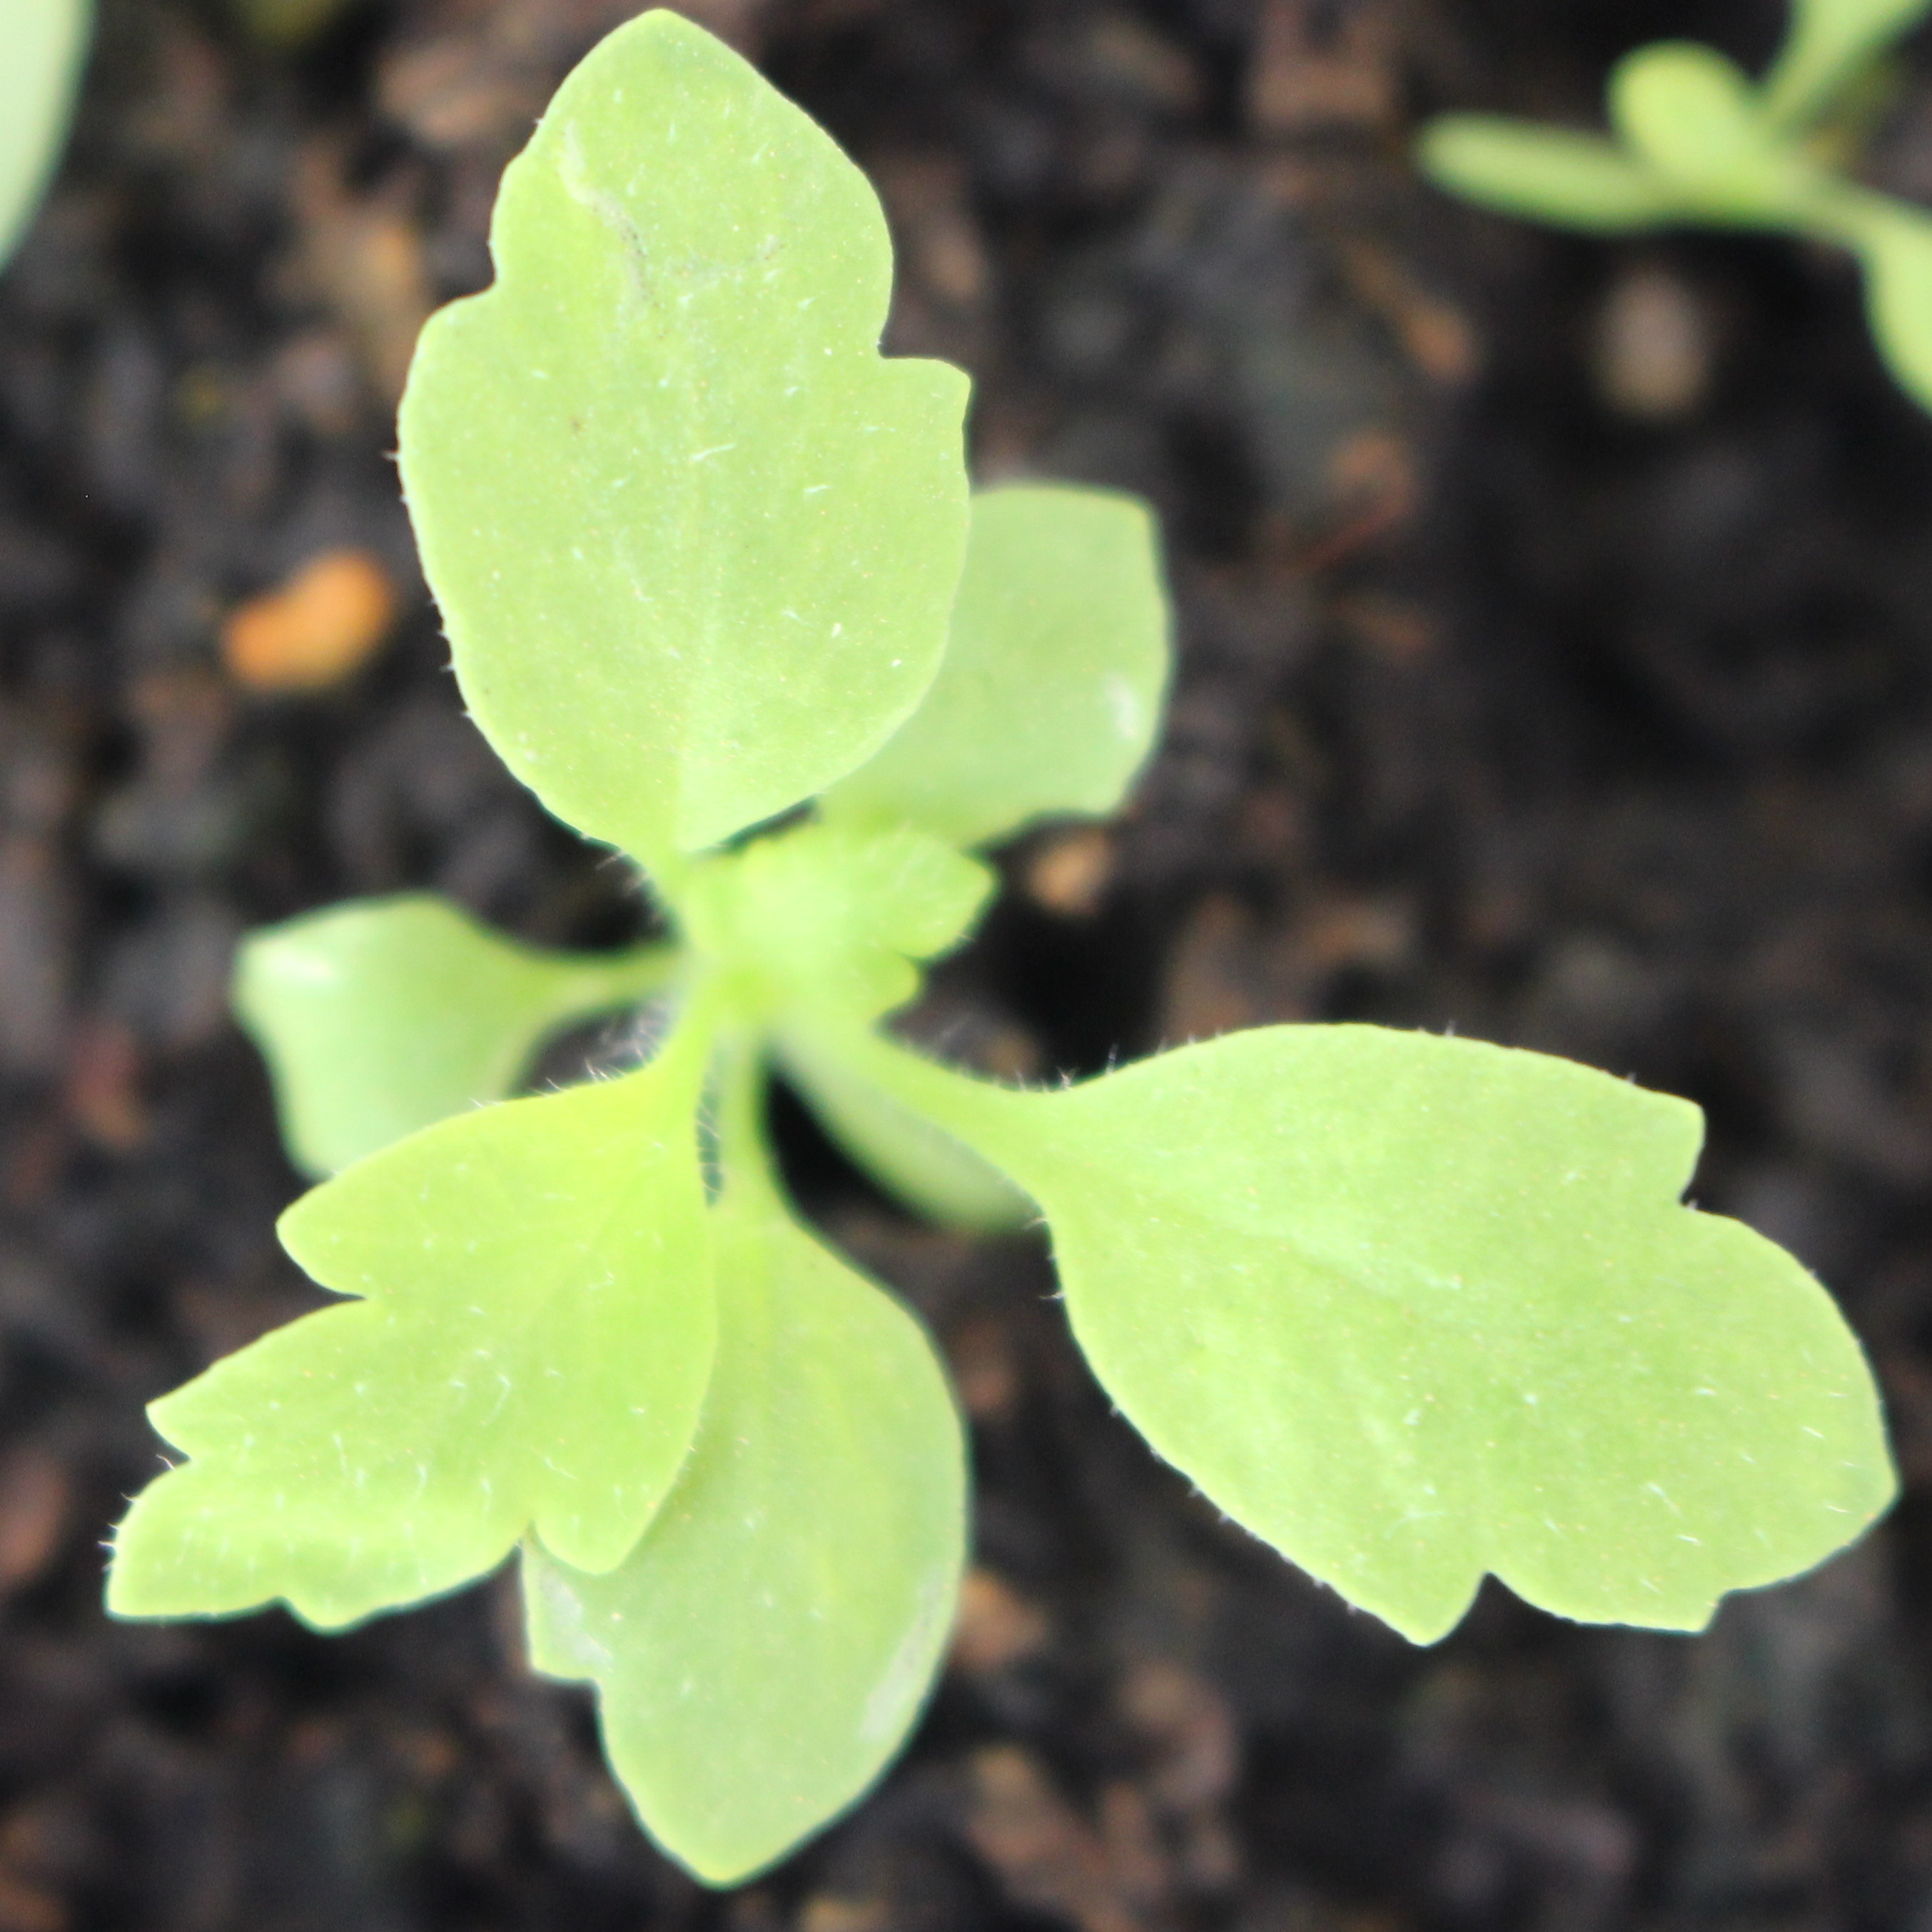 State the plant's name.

Papaver rhoeas
